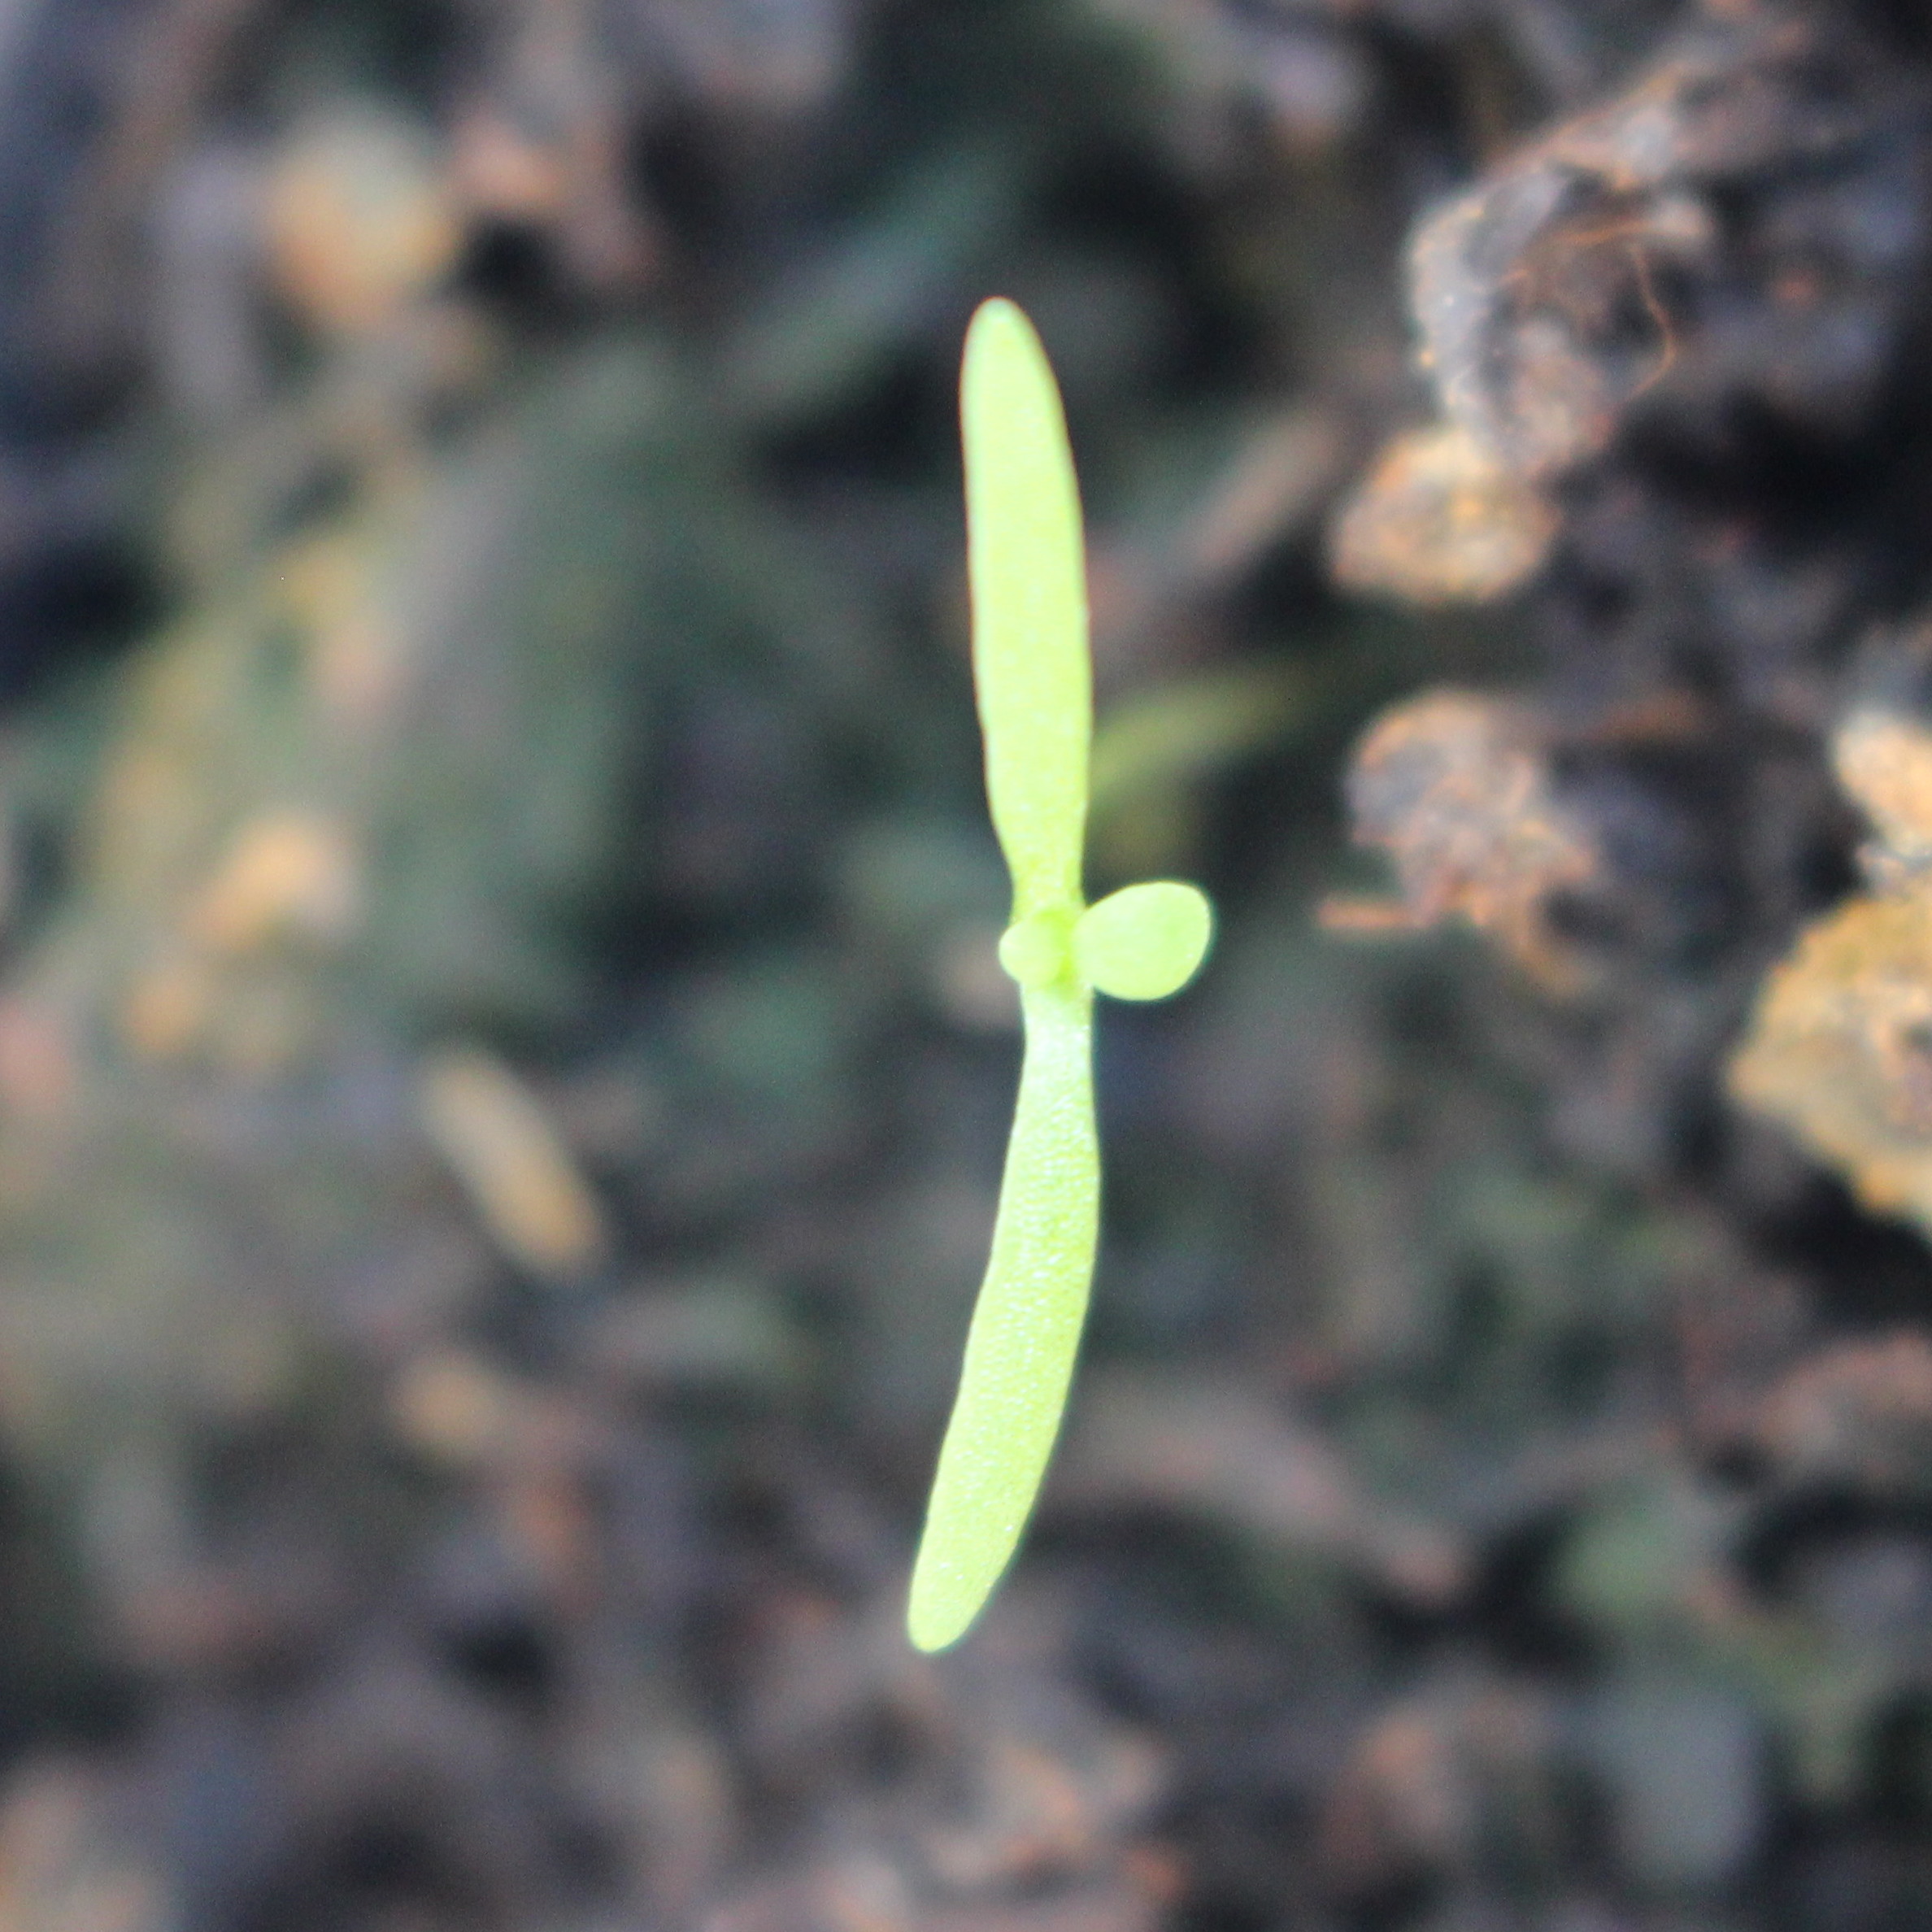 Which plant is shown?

Papaver rhoeas
